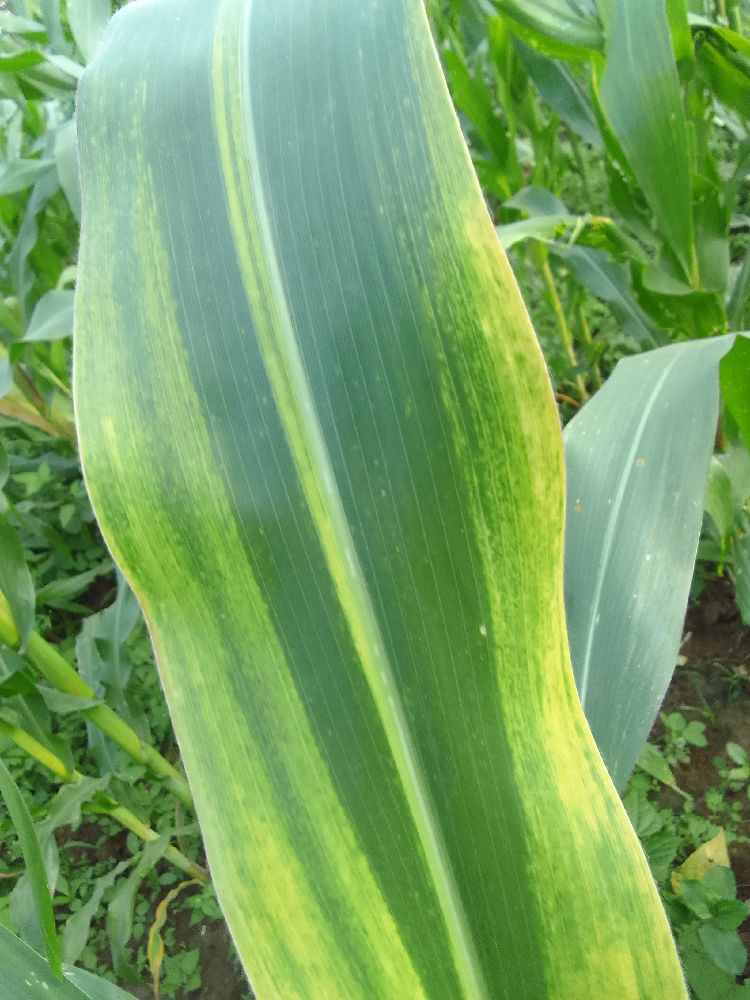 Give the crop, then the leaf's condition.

maize, maize lethal necrosis
